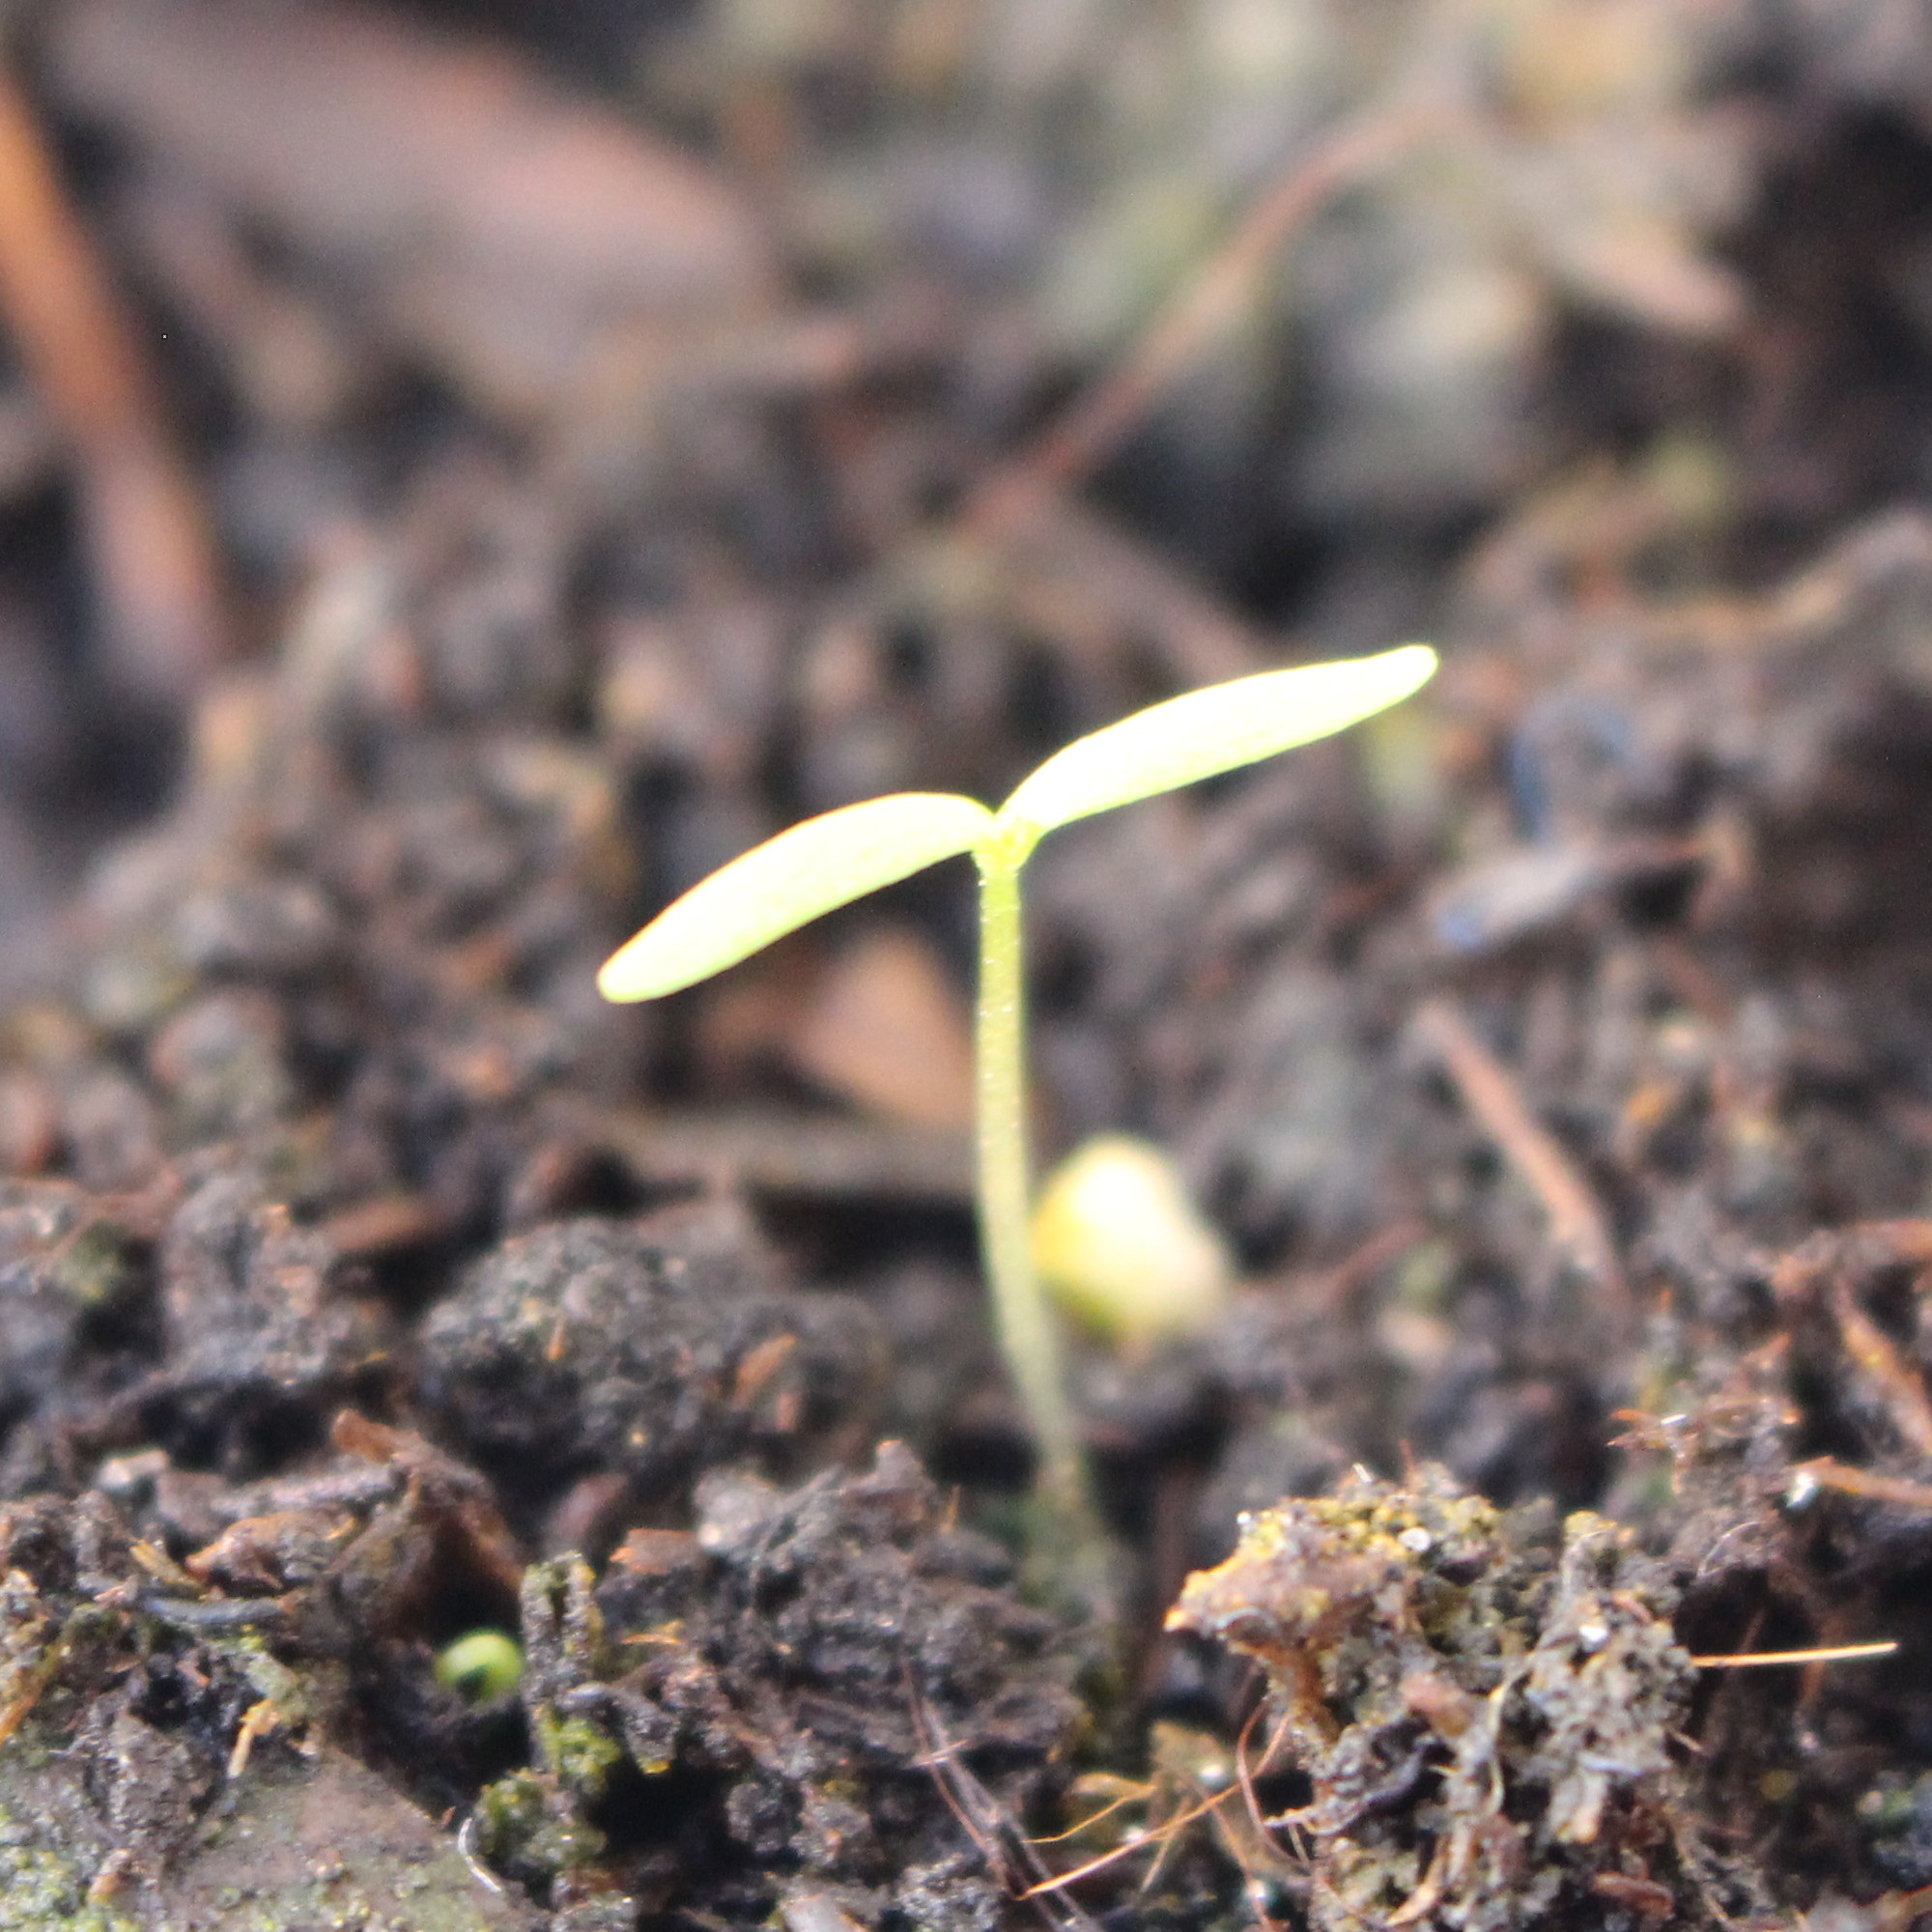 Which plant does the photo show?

Papaver rhoeas
